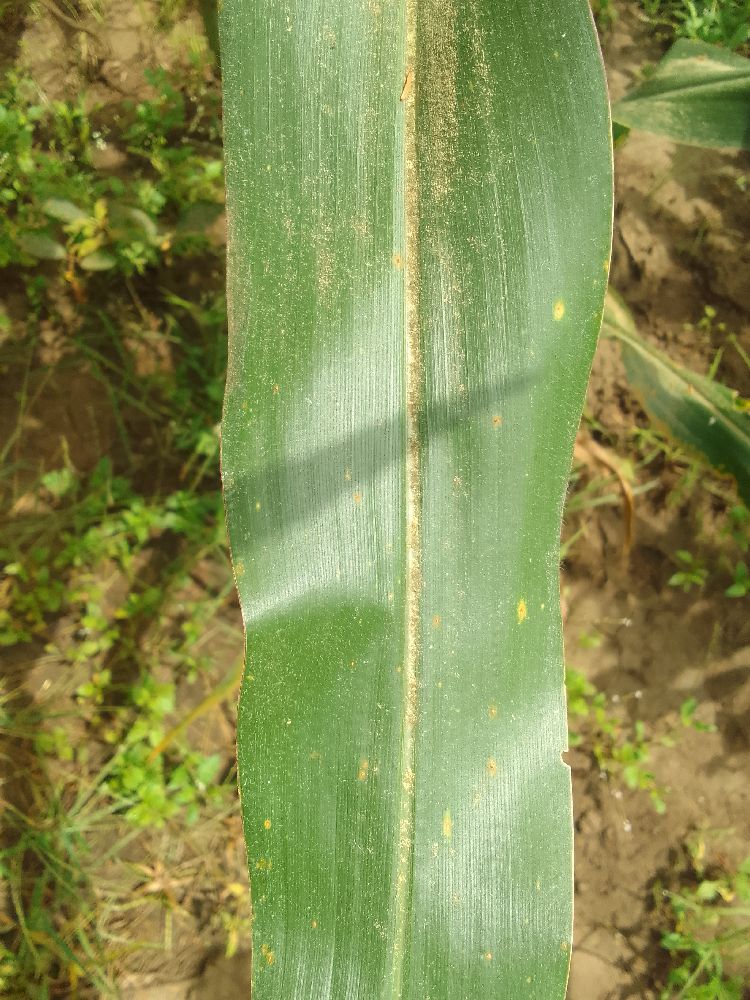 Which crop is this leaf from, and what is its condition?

maize, healthy
